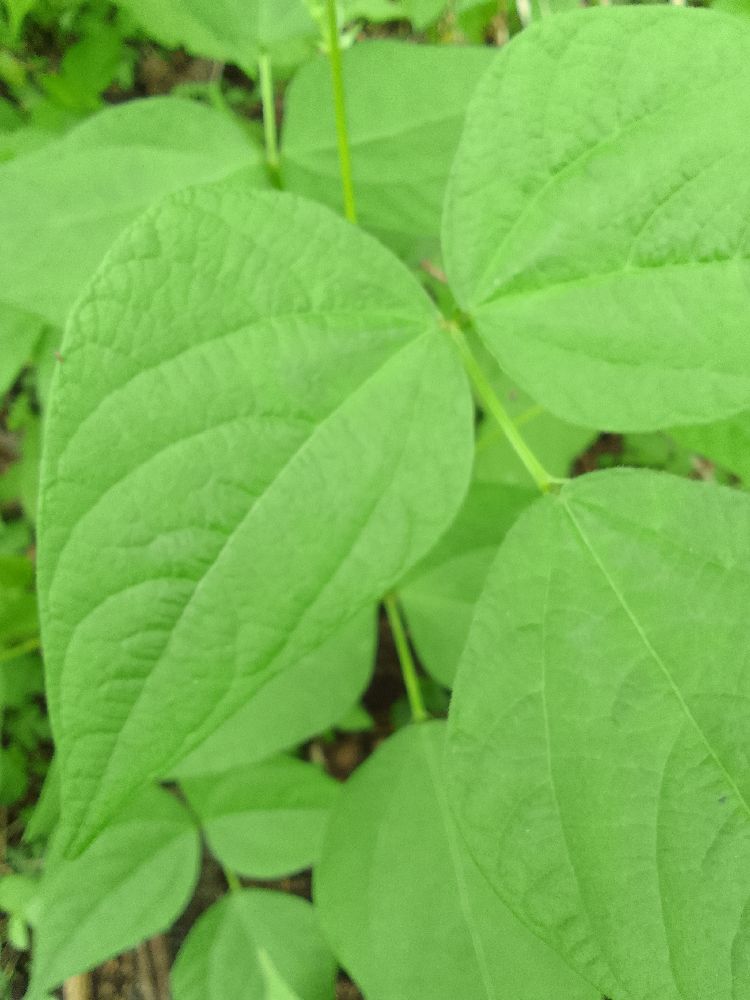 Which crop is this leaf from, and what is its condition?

common bean, healthy
